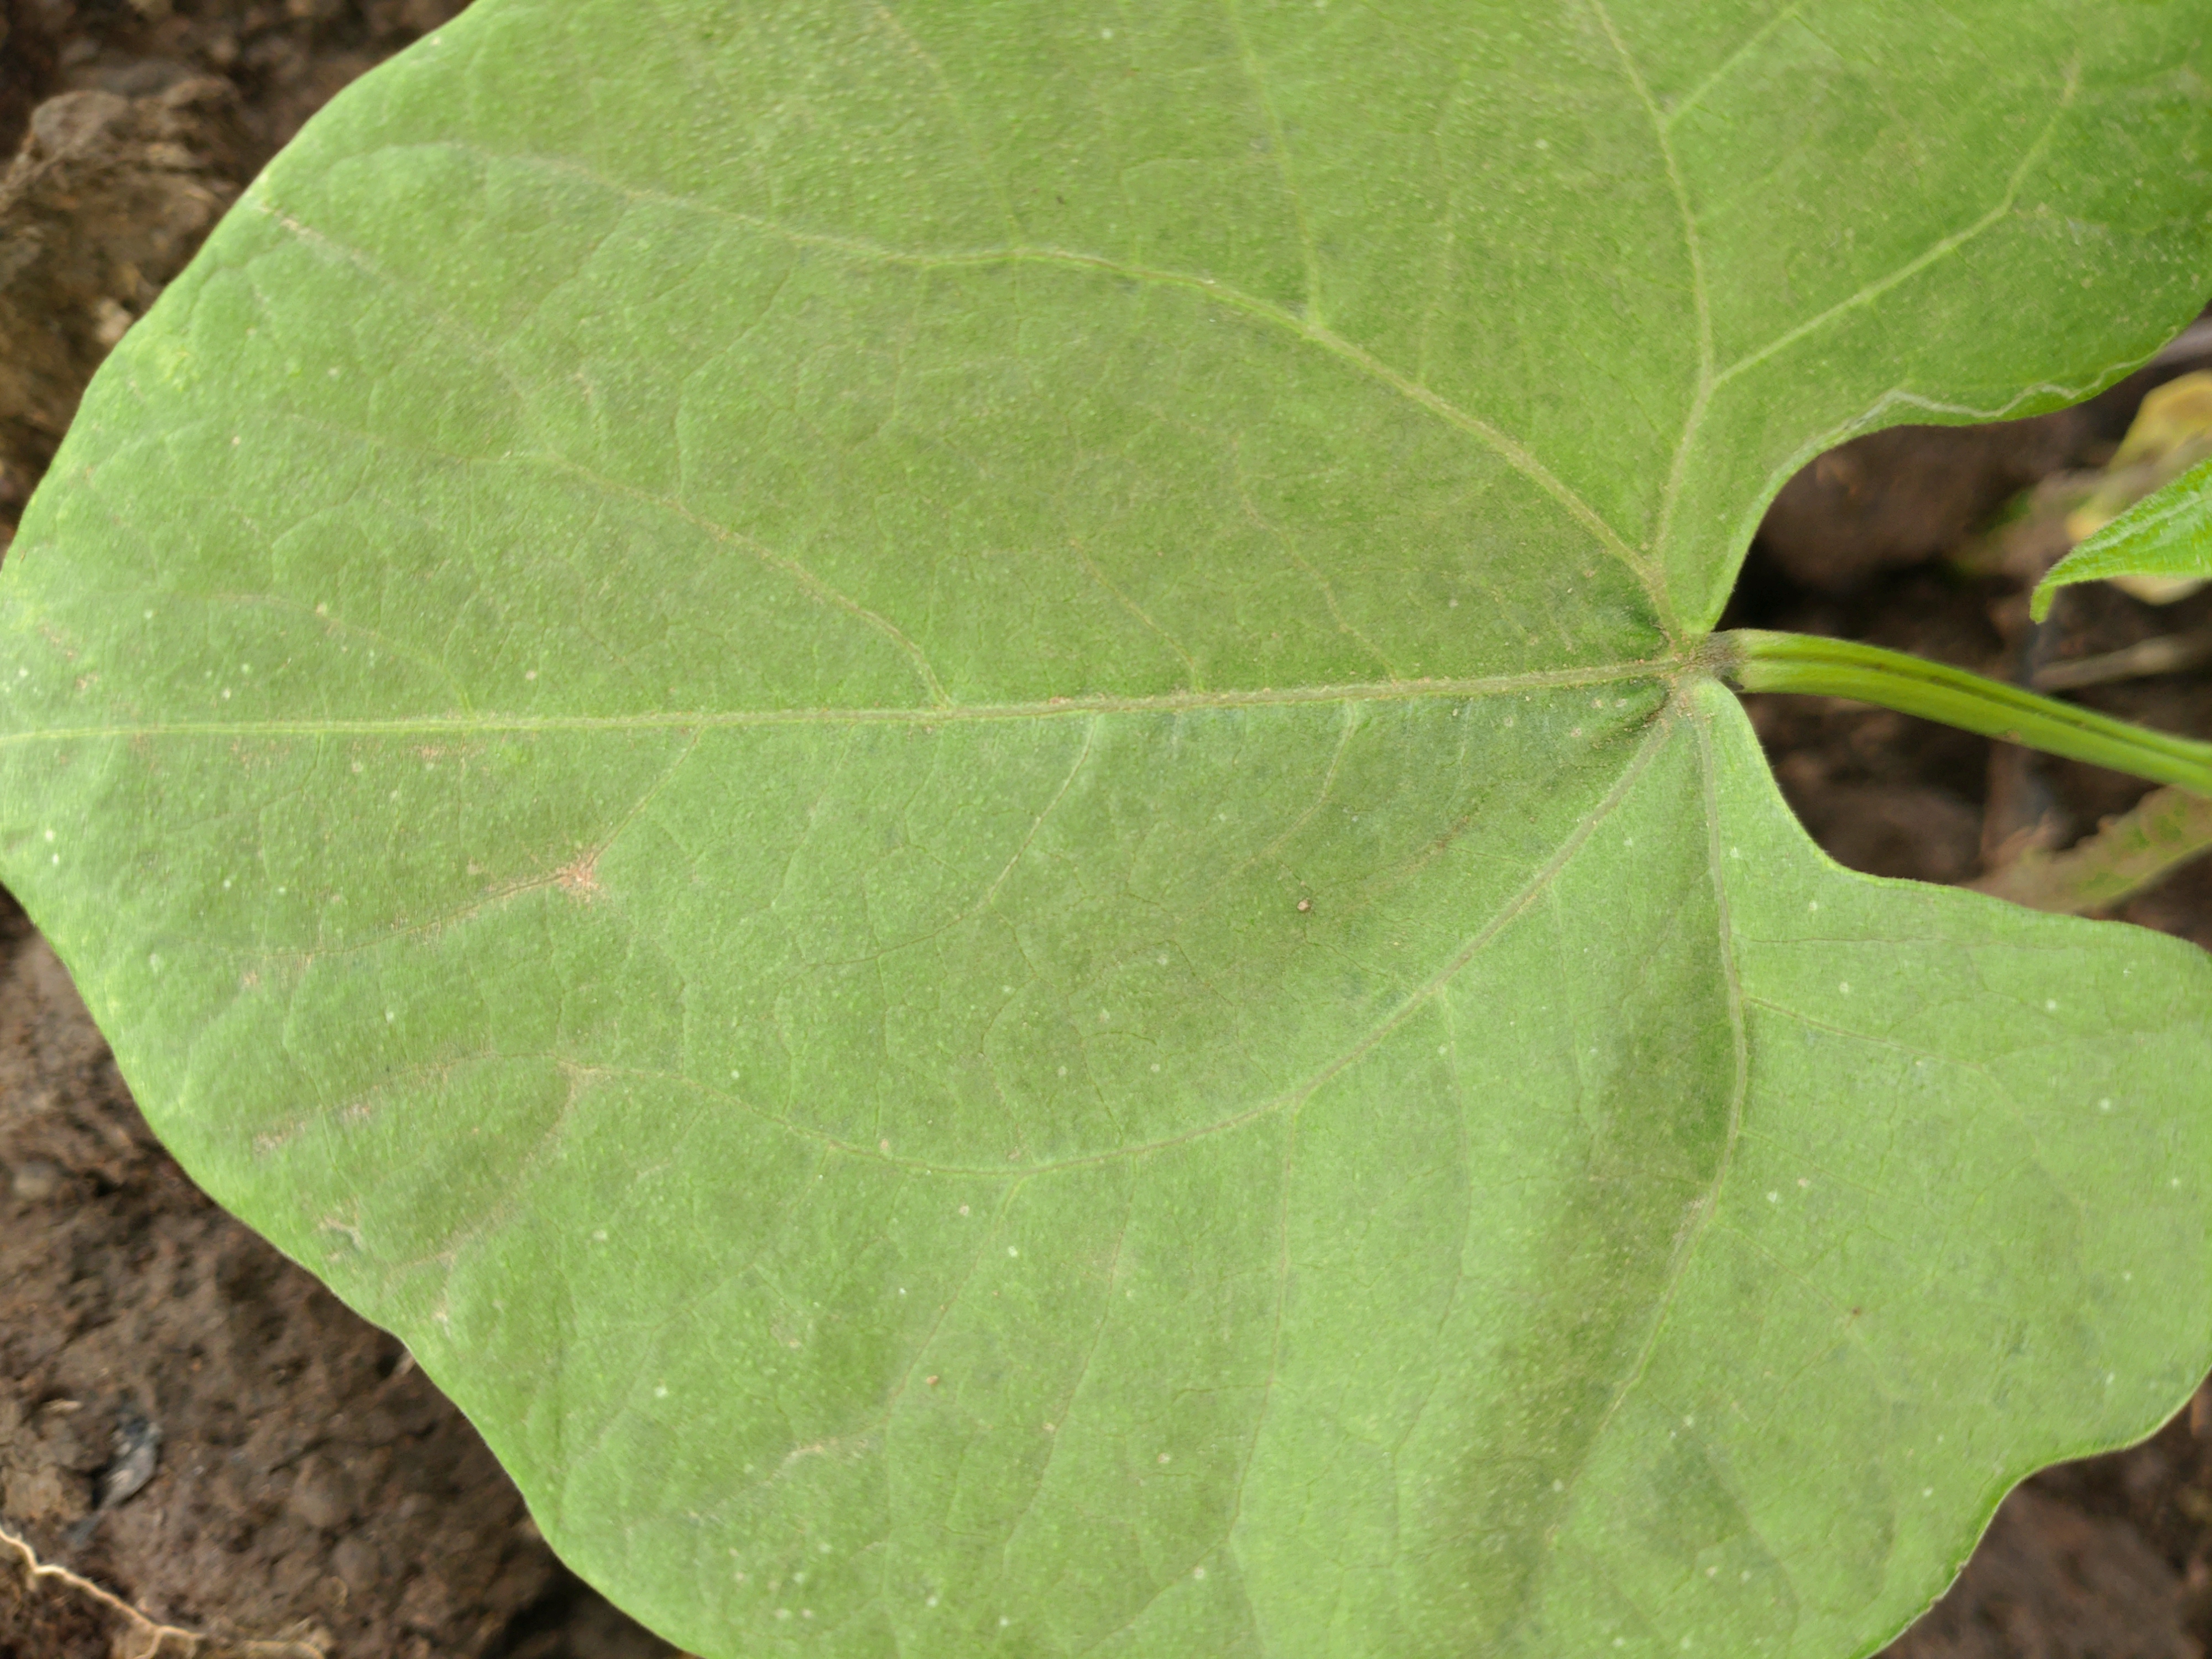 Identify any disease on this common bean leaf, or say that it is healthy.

healthy
